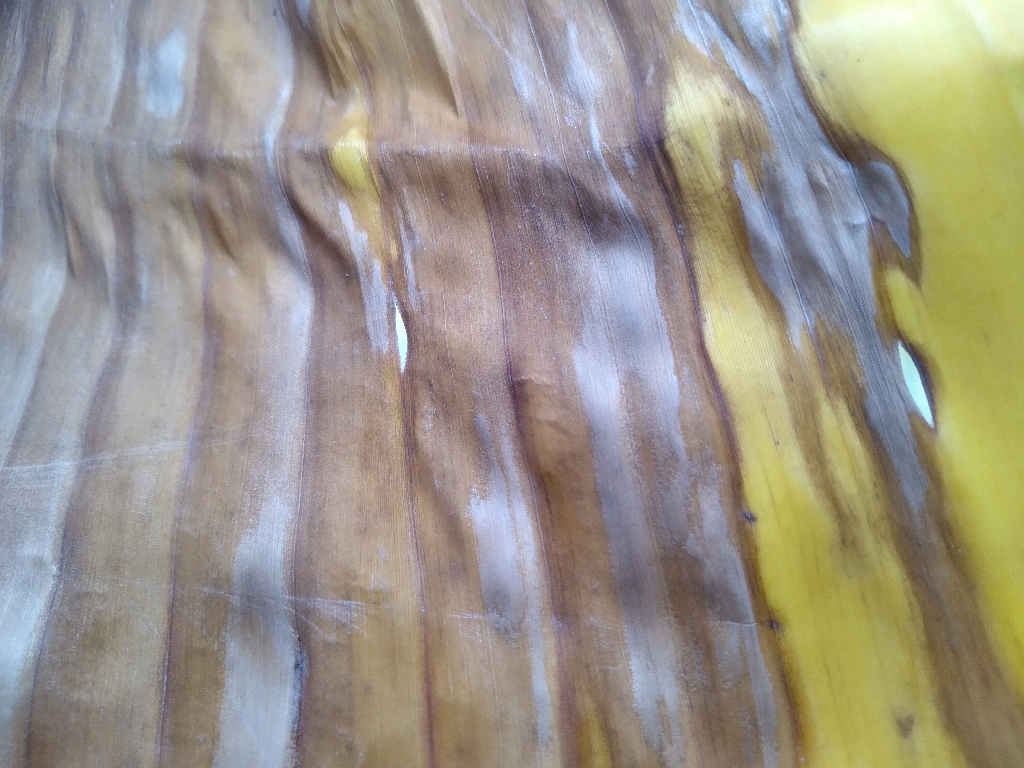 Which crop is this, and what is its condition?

banana, fusarium wilt race 1
